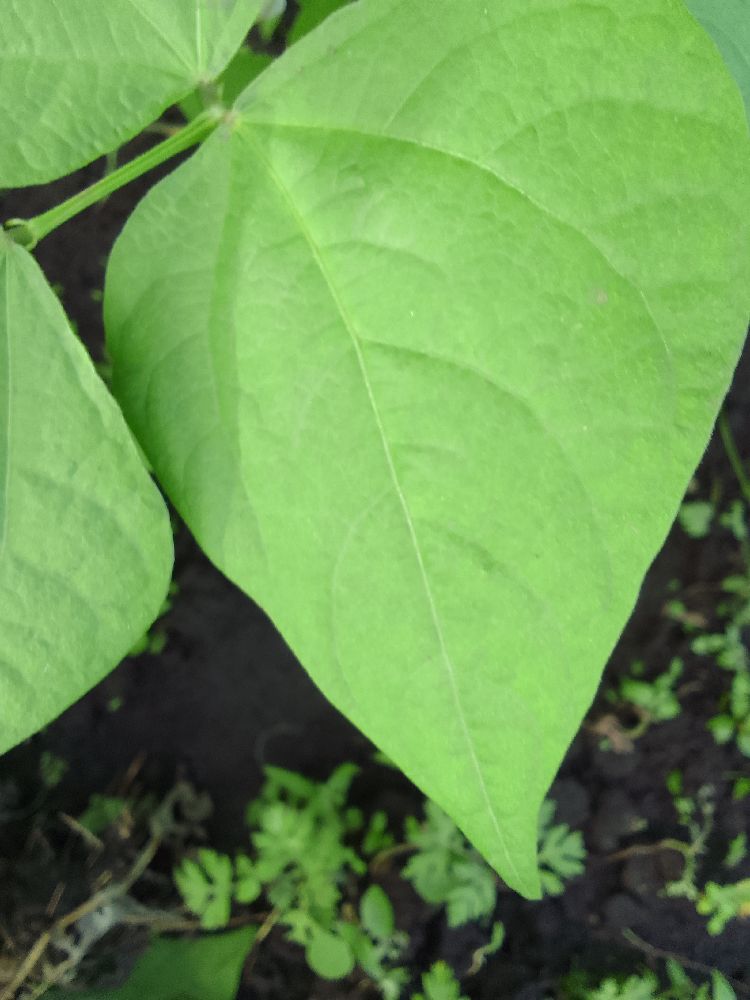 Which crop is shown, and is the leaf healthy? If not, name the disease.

common bean, healthy
